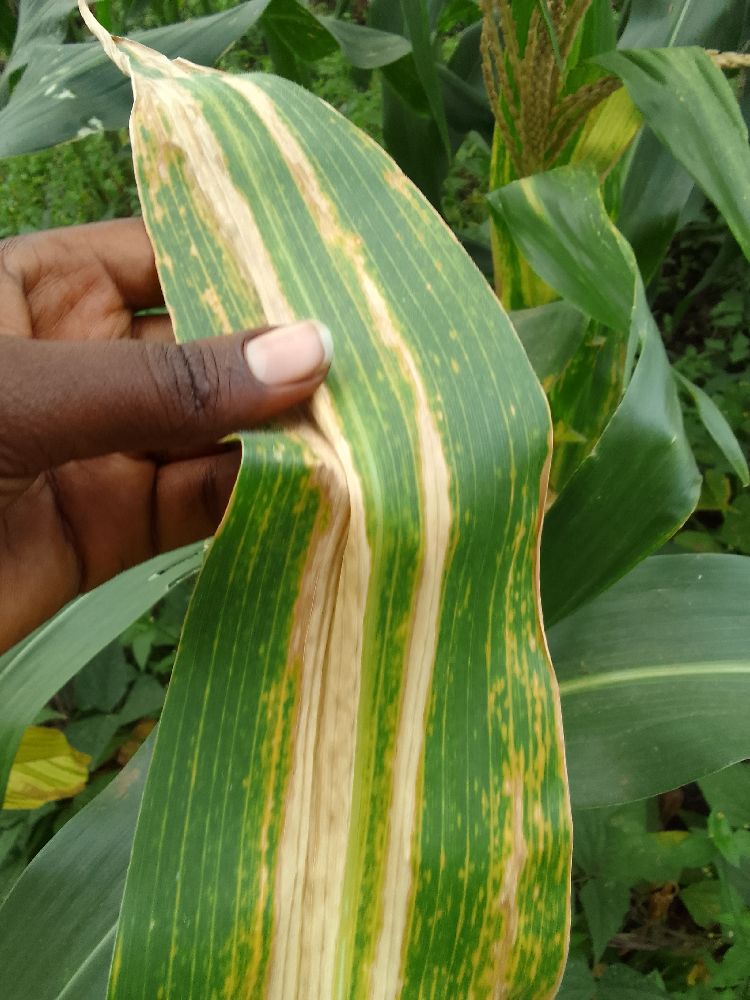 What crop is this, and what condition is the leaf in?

maize, maize lethal necrosis
